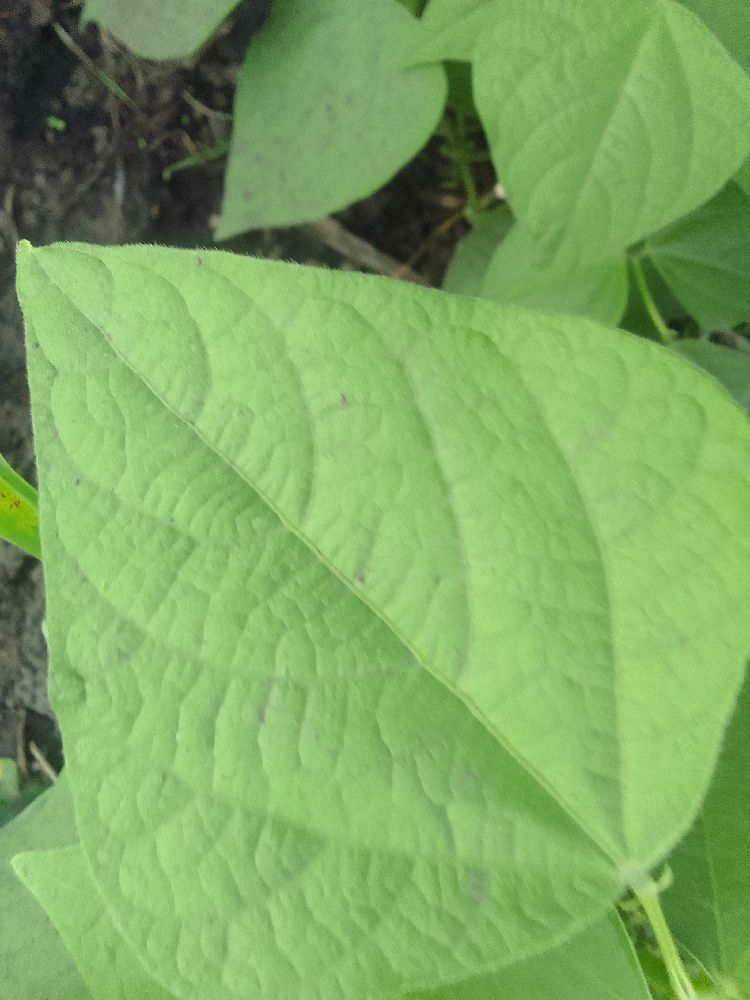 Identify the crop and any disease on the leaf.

common bean, healthy
